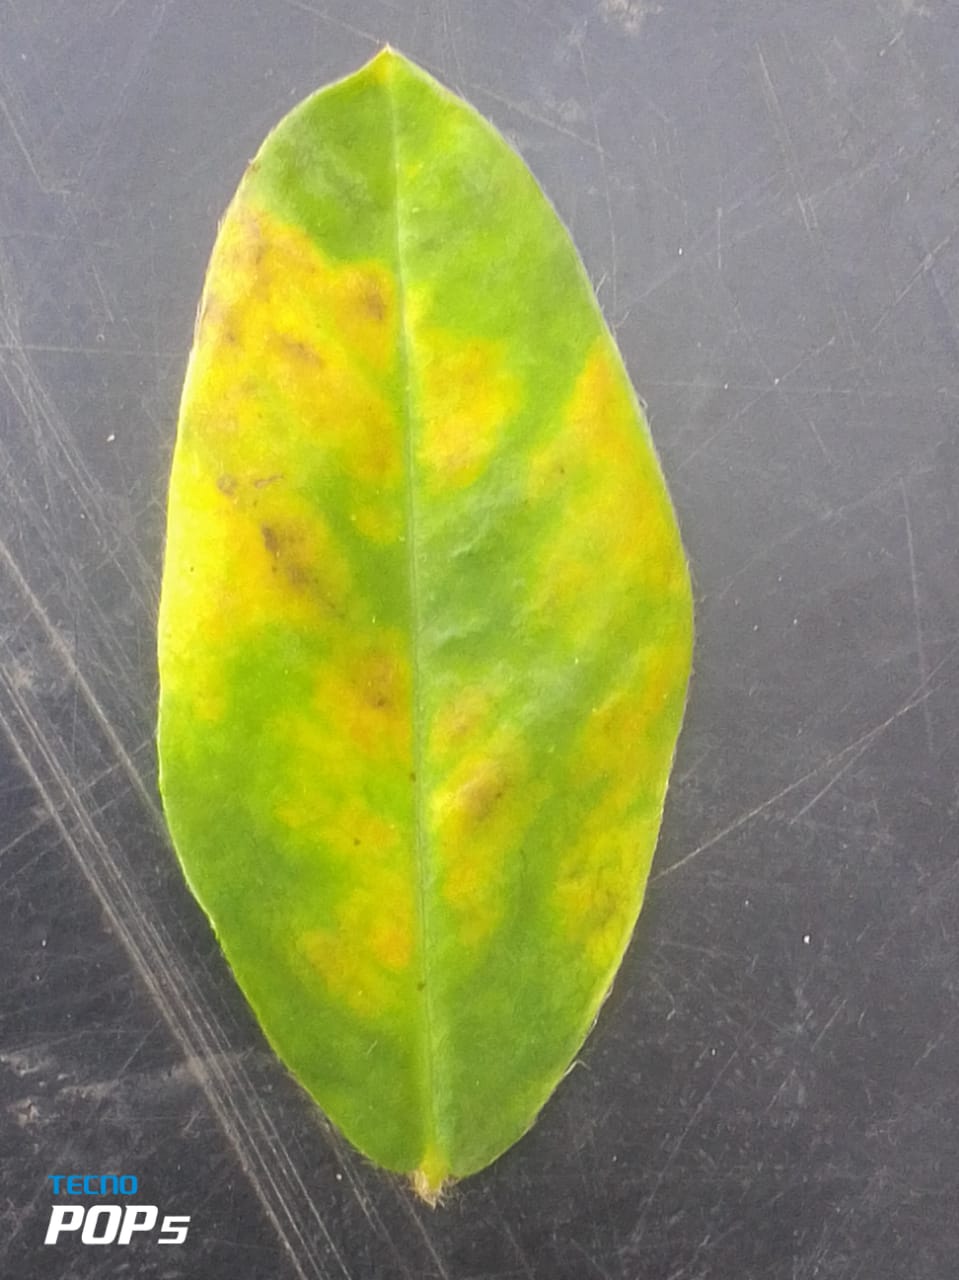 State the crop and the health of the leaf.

peanut, passalora arachidicola
